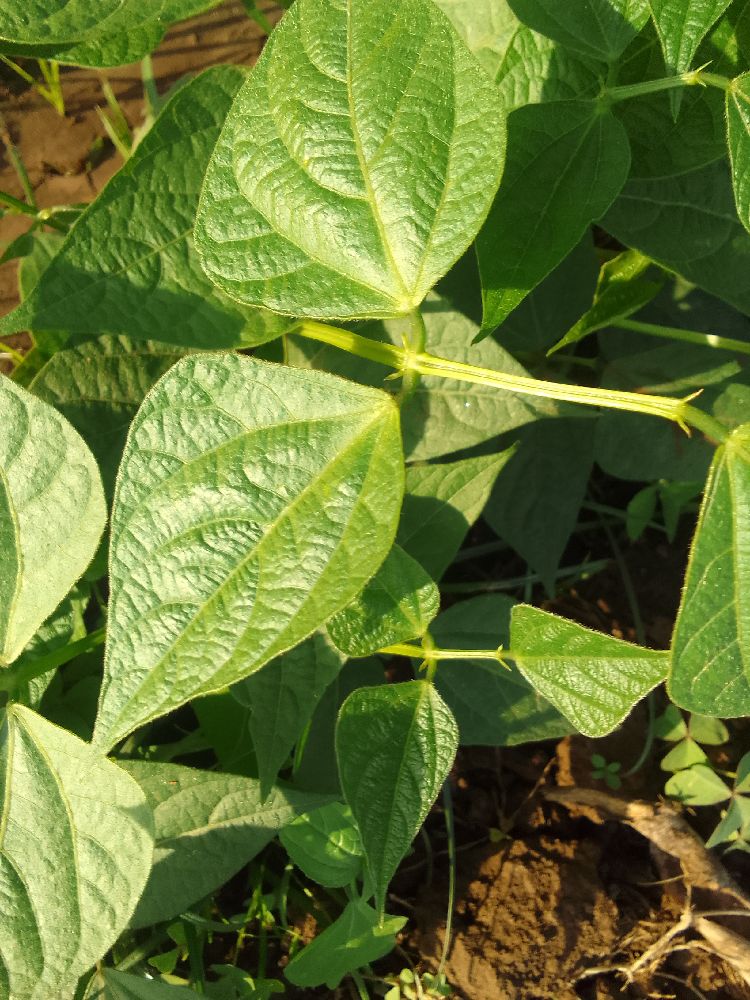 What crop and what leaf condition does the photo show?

common bean, healthy
